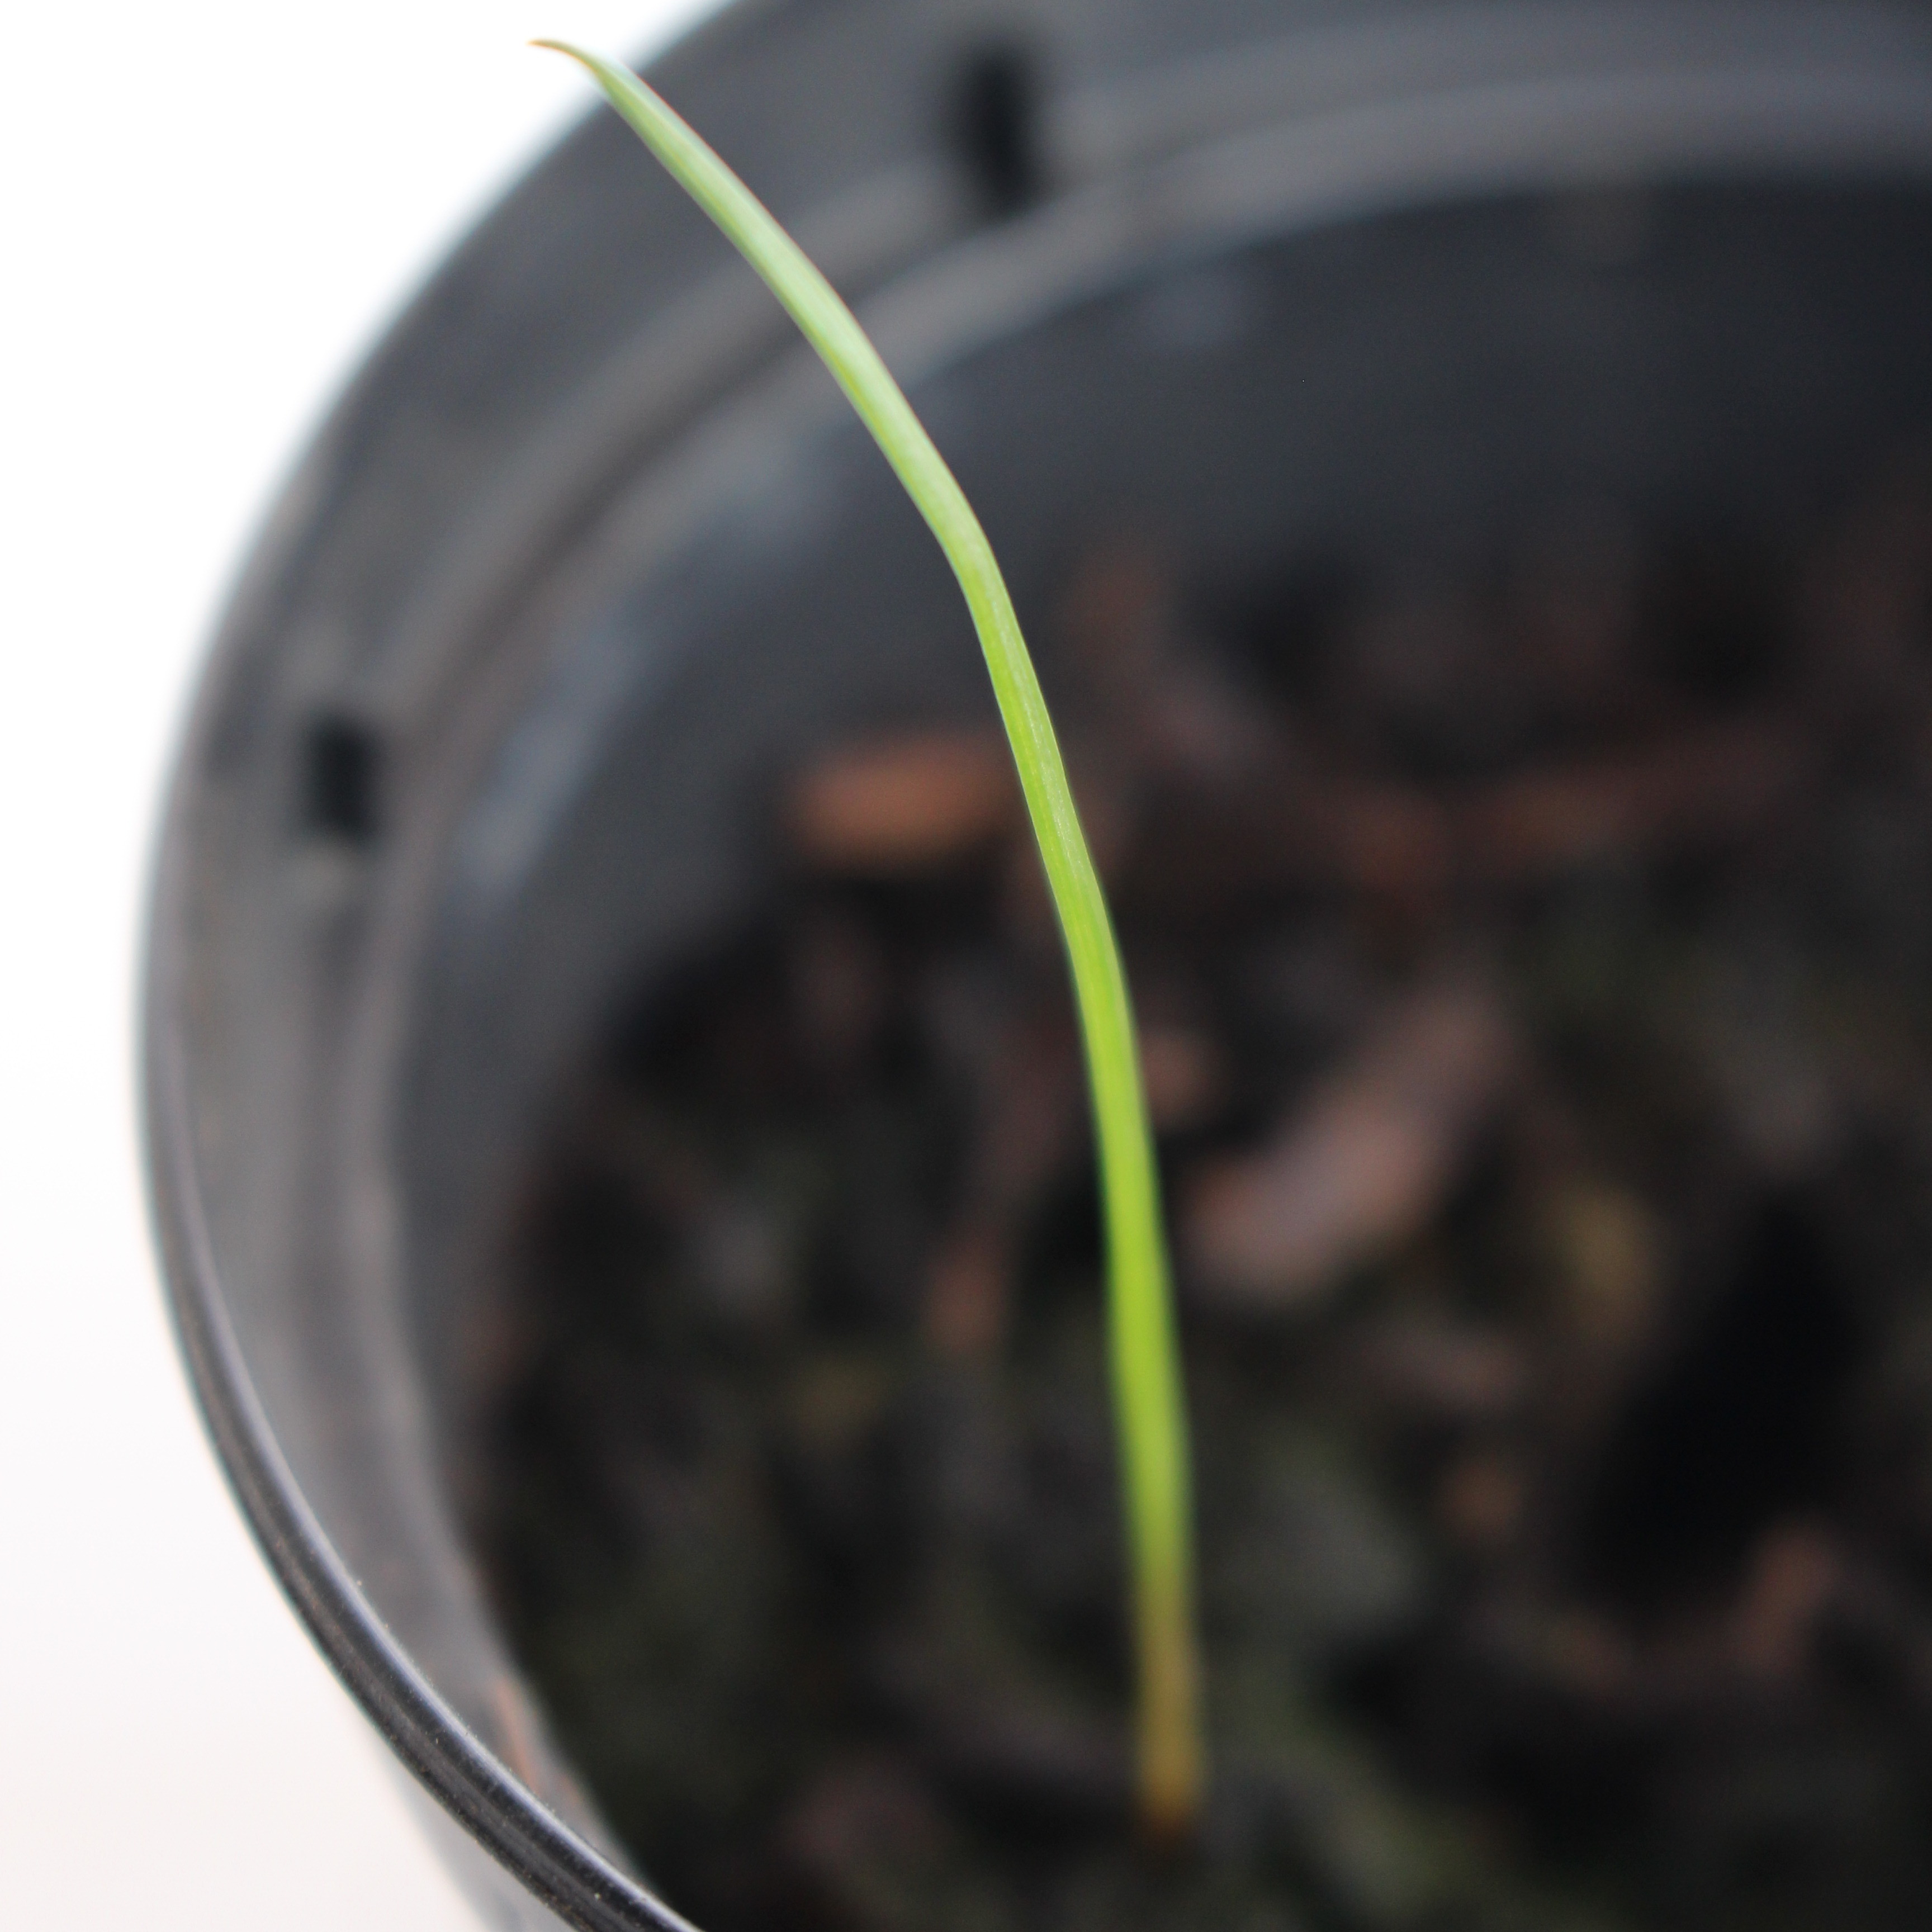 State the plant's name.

Lolium multiflorum
